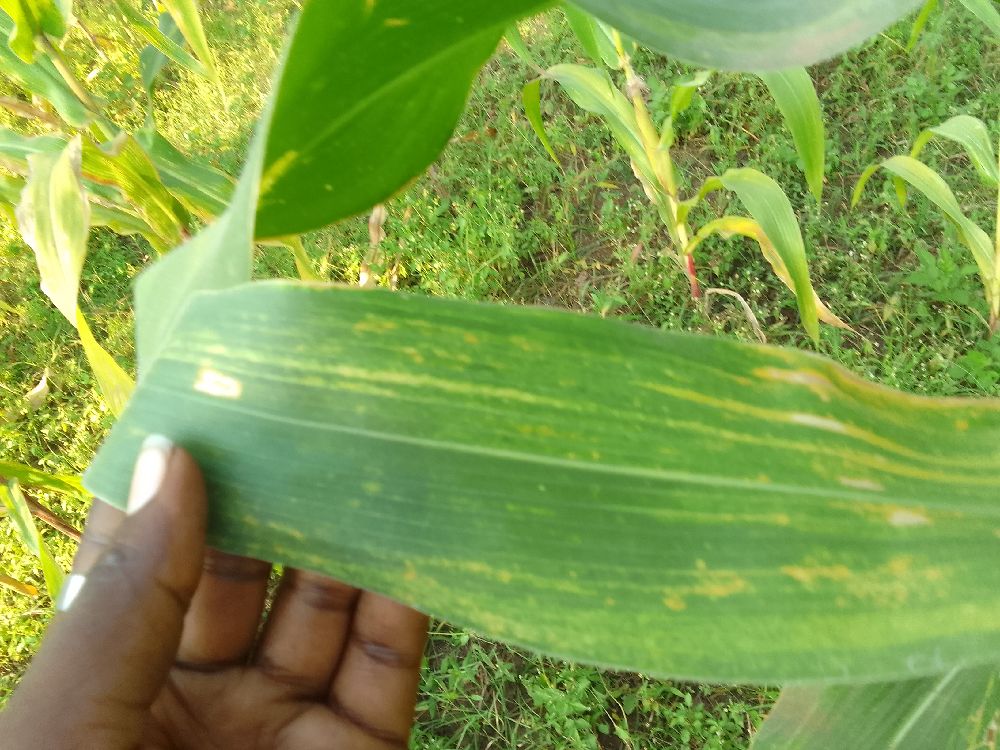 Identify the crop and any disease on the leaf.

maize, maize lethal necrosis
